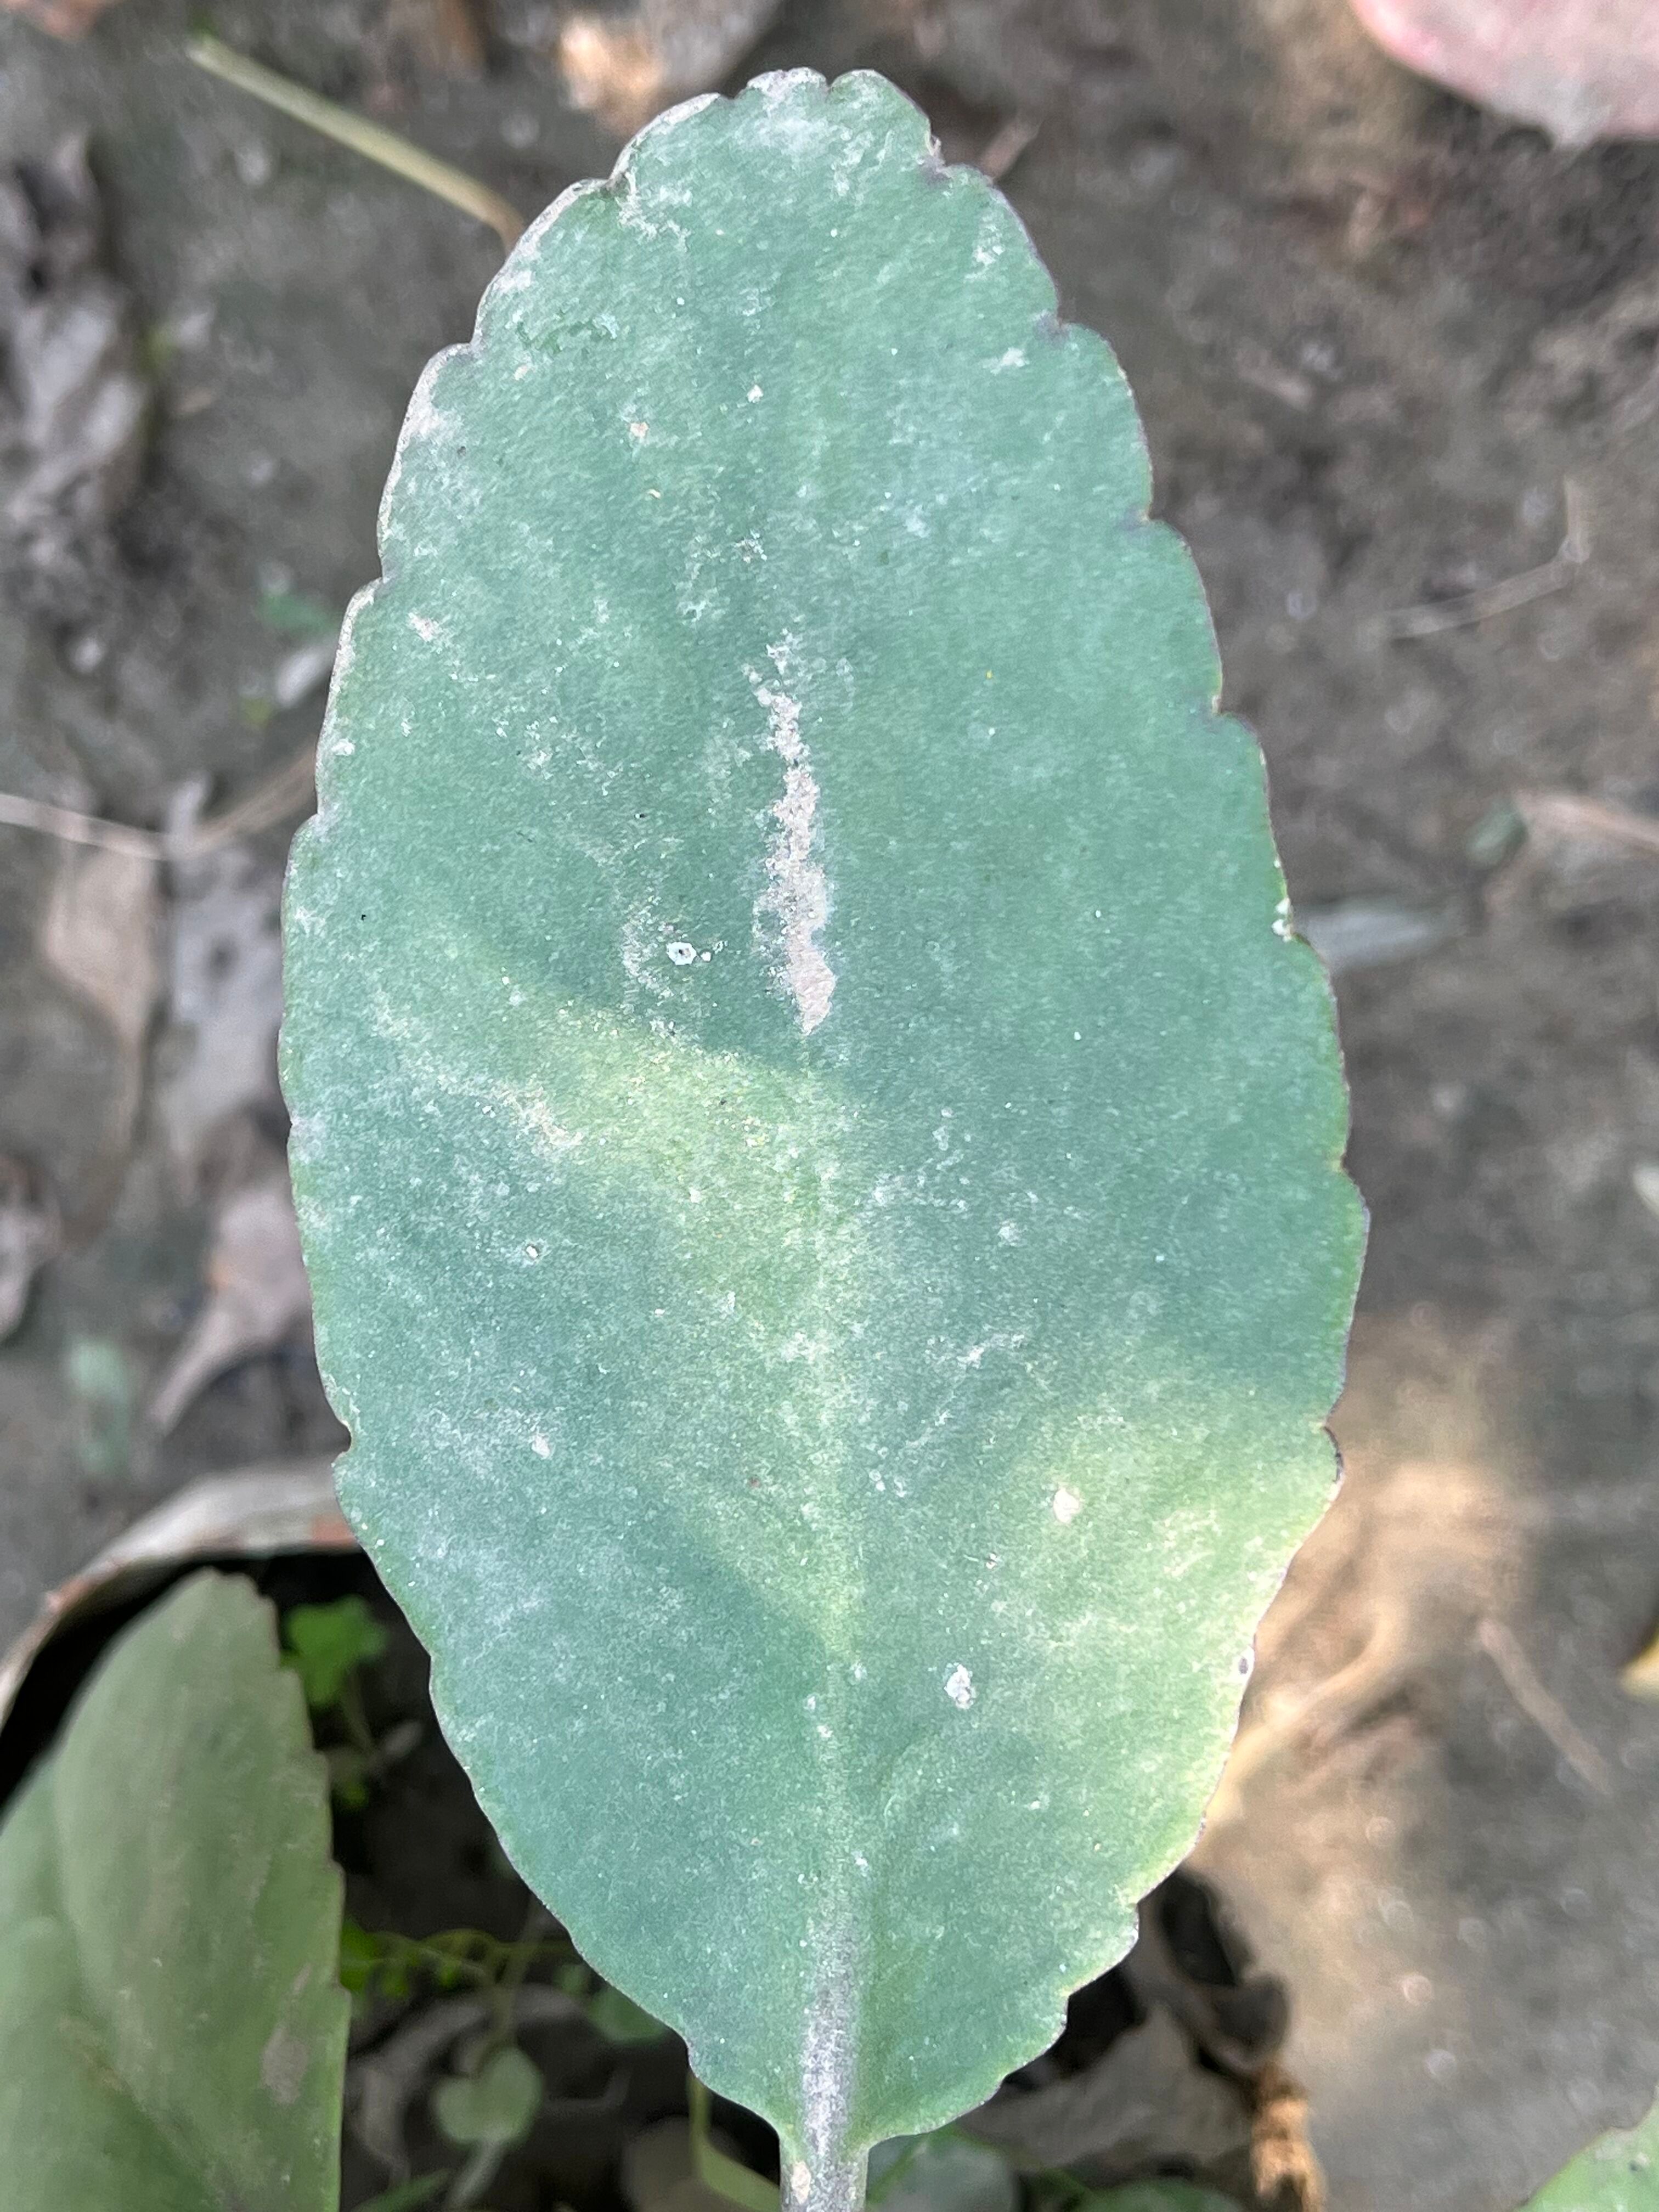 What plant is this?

pathorkuci
